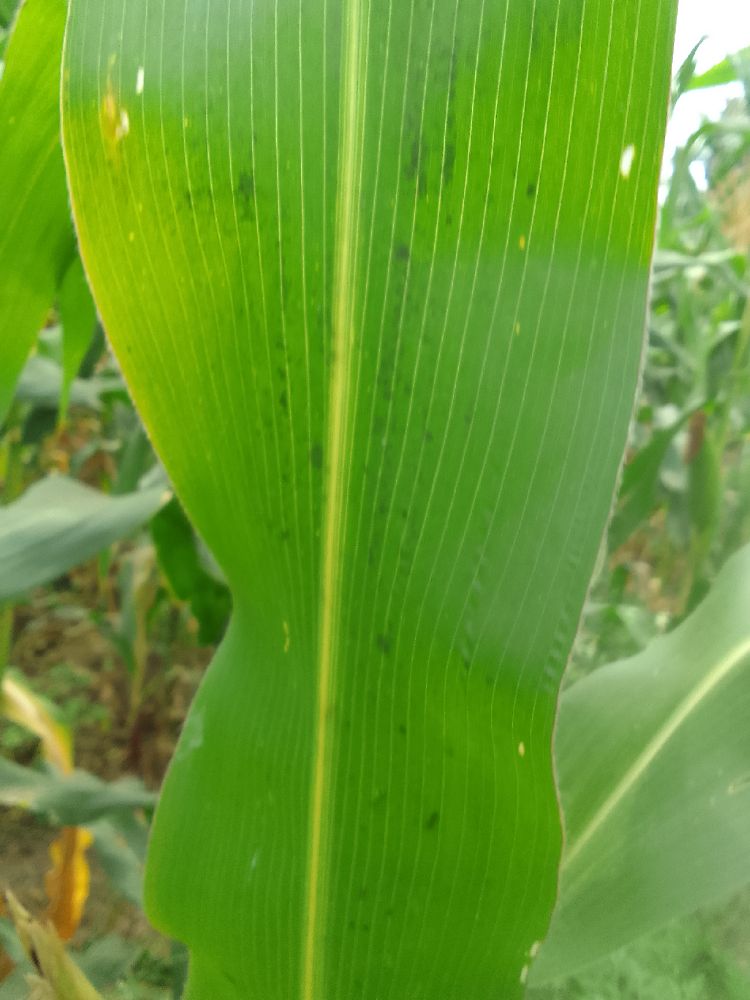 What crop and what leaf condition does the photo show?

maize, healthy
